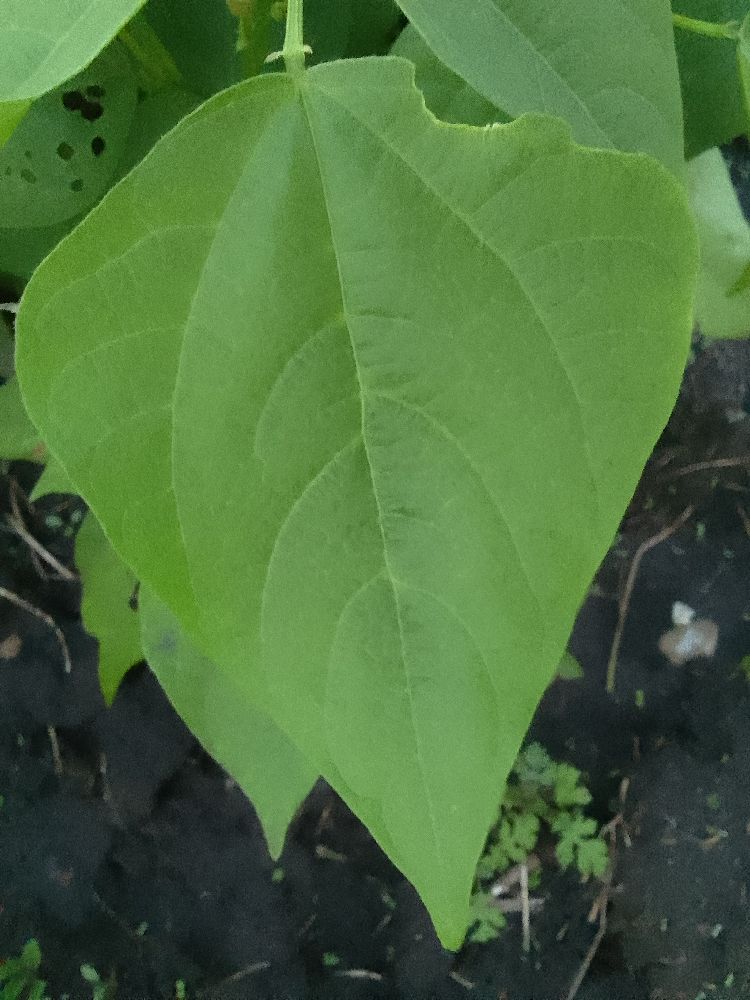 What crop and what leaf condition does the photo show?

common bean, healthy
